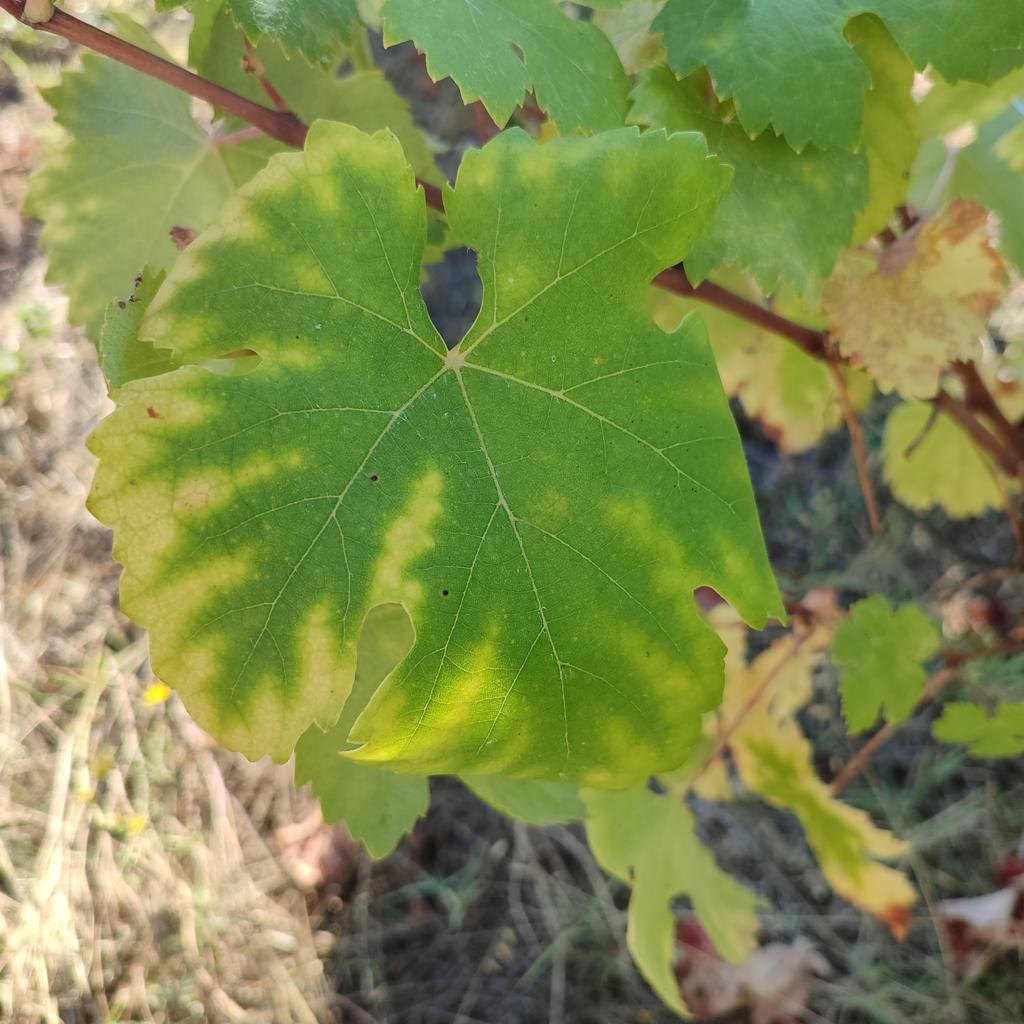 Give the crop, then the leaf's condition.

grapevine, esca complex
